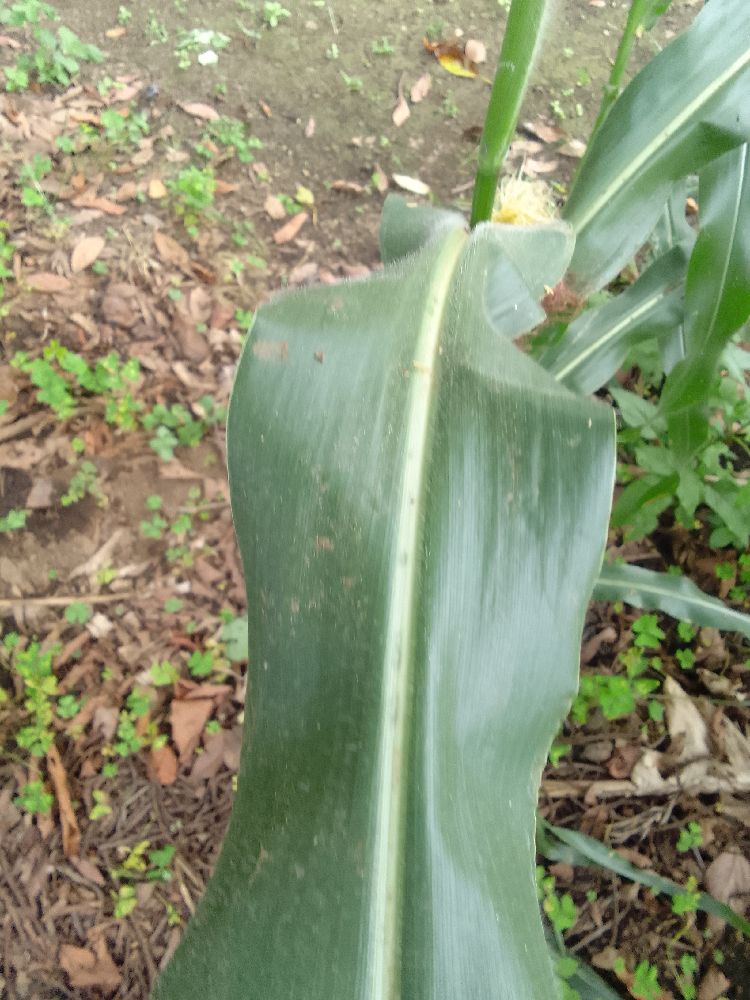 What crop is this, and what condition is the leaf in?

maize, healthy
